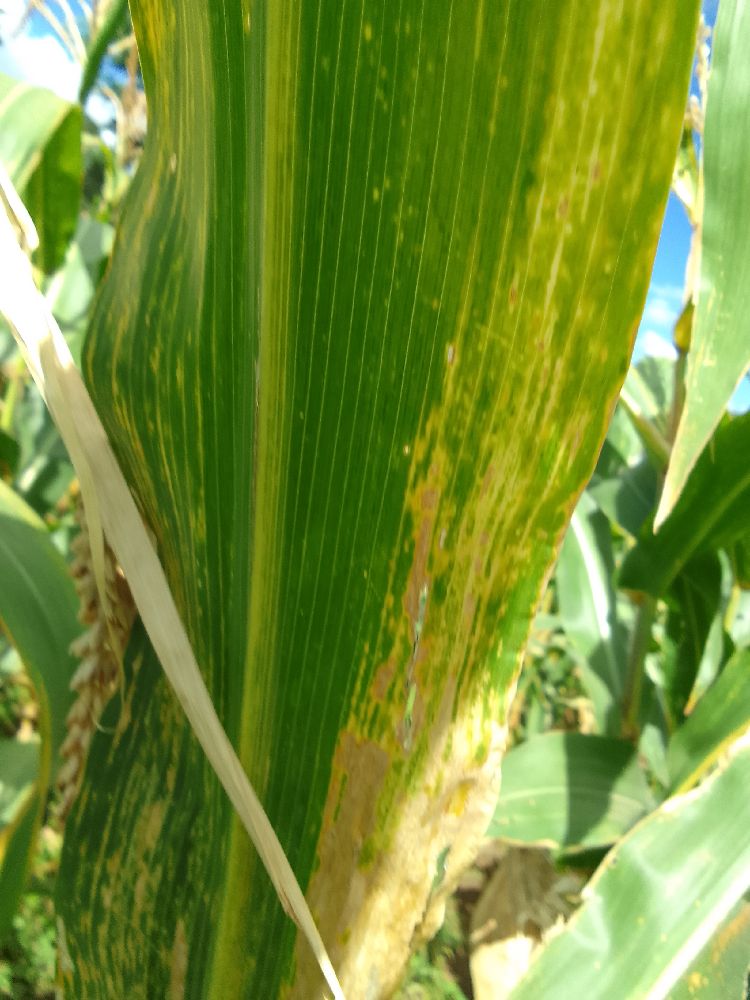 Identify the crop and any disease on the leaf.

maize, maize lethal necrosis
